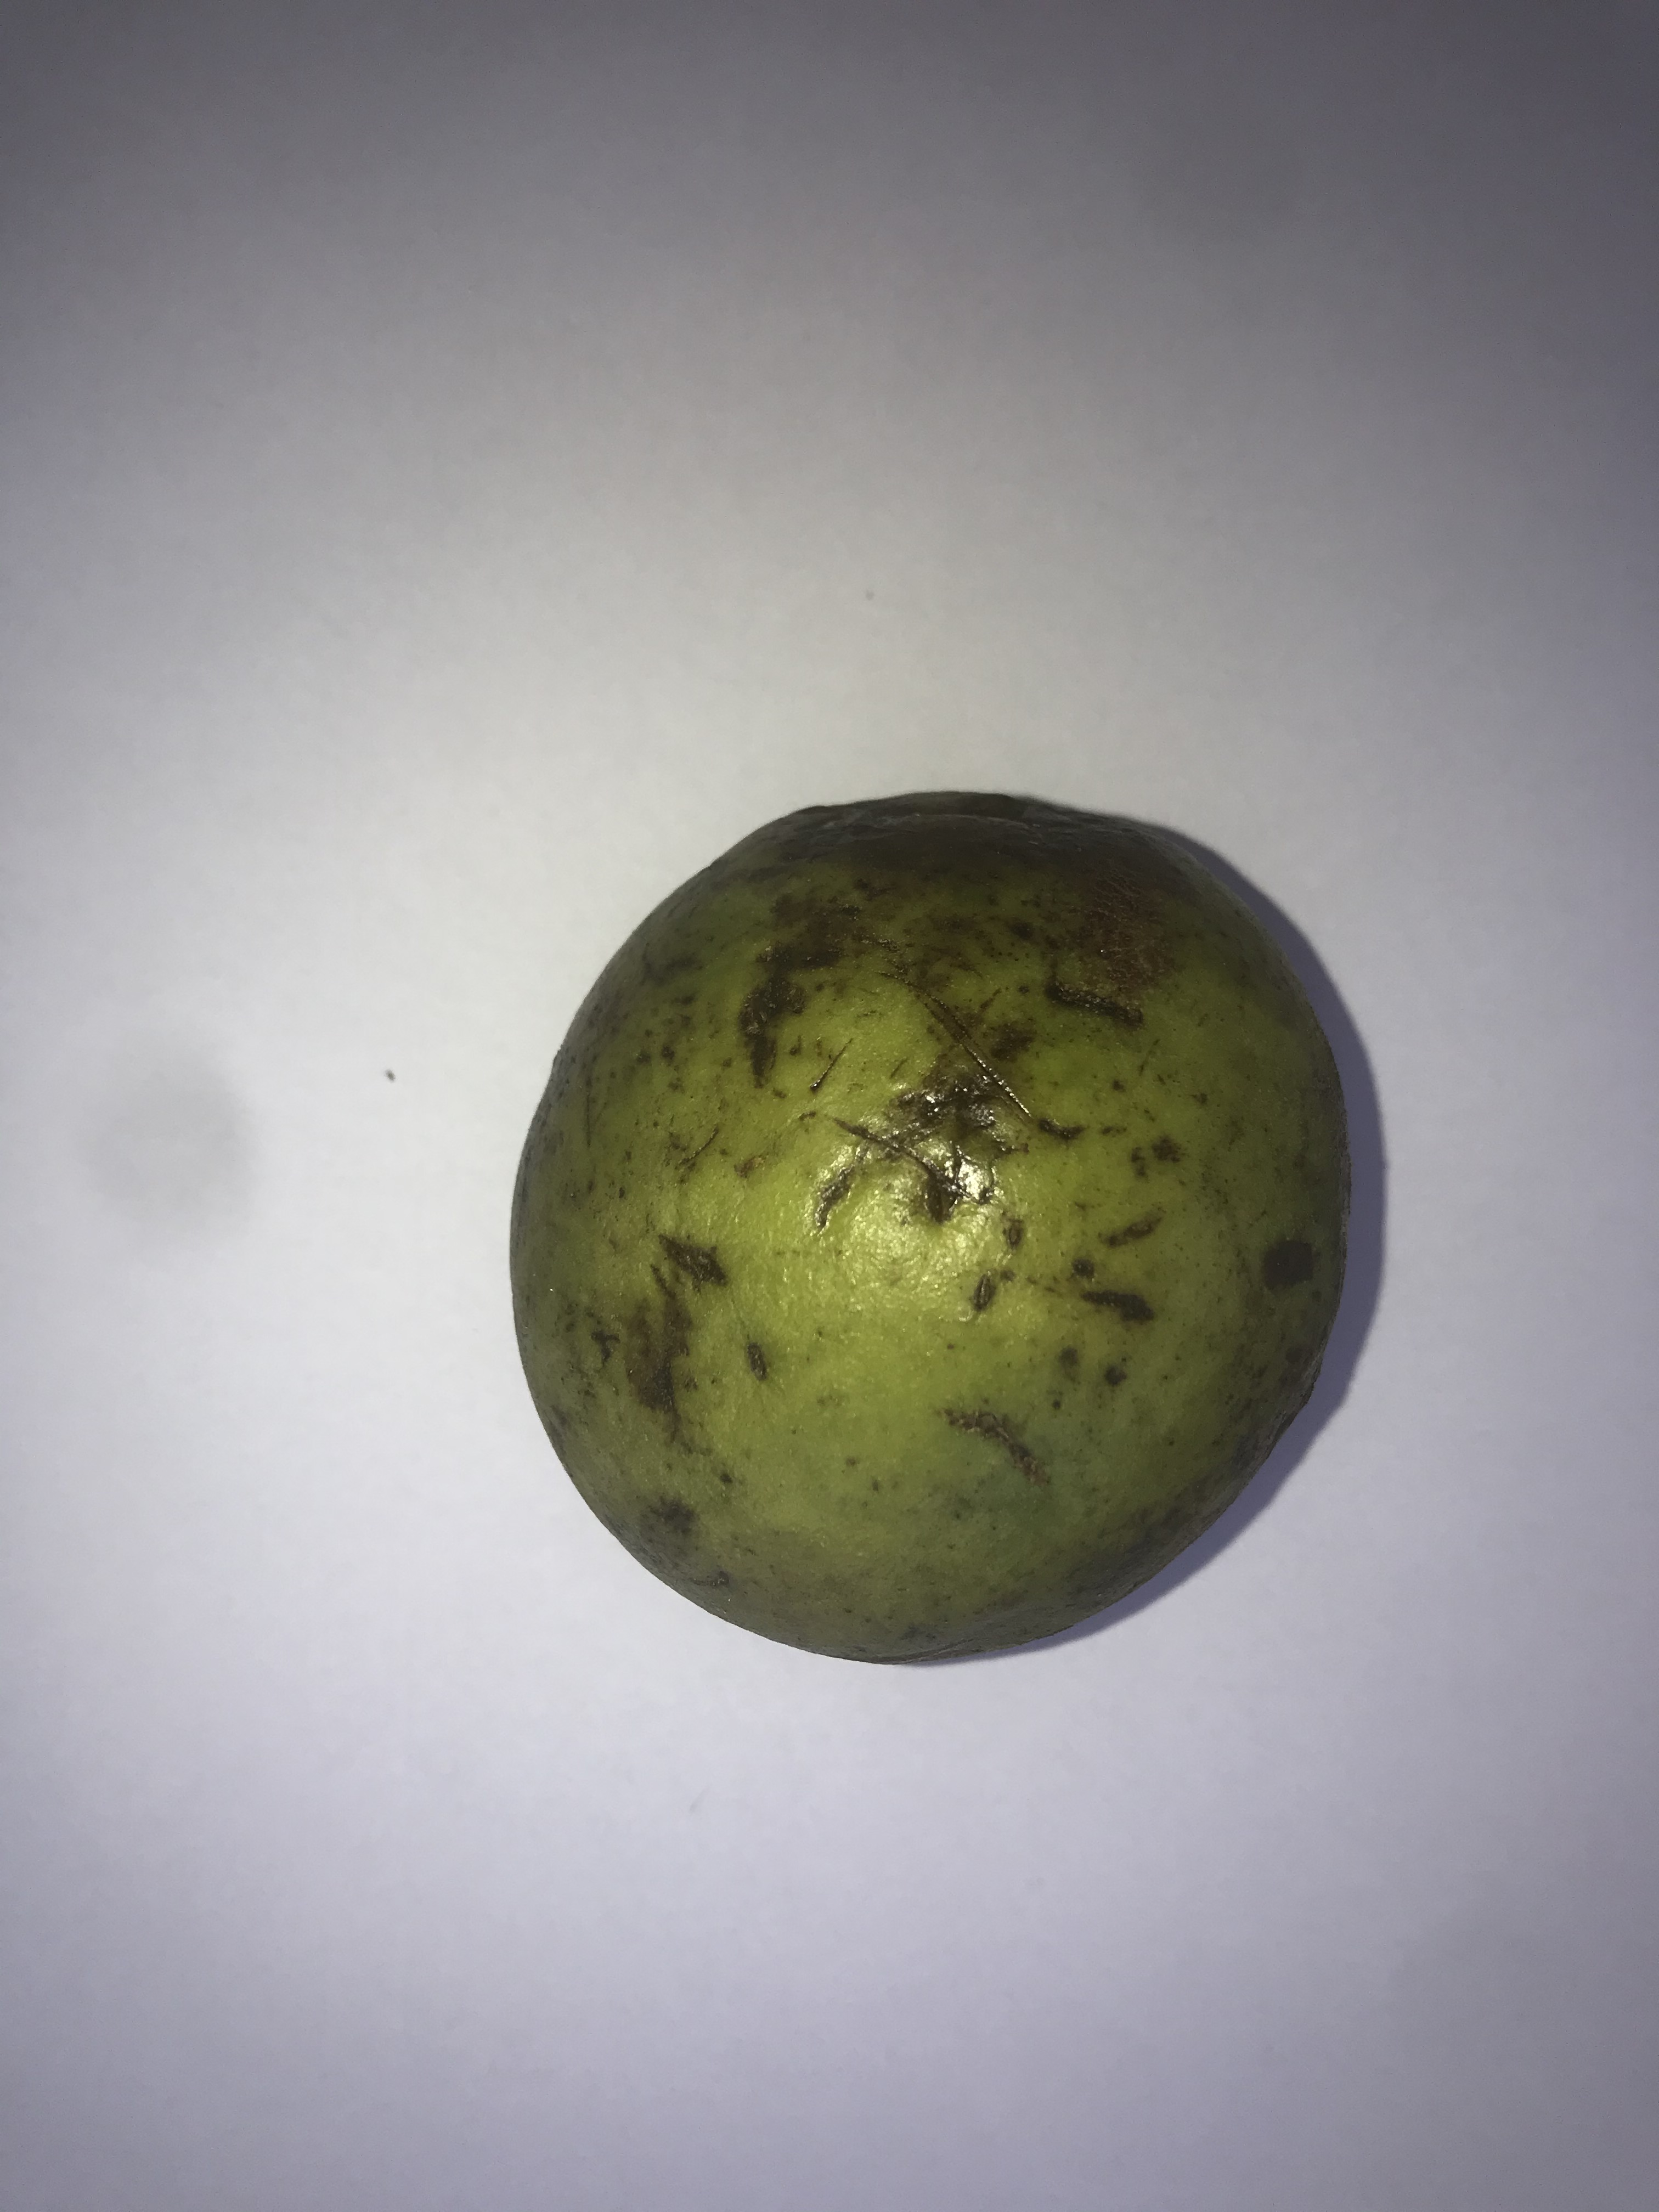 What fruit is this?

pequi
